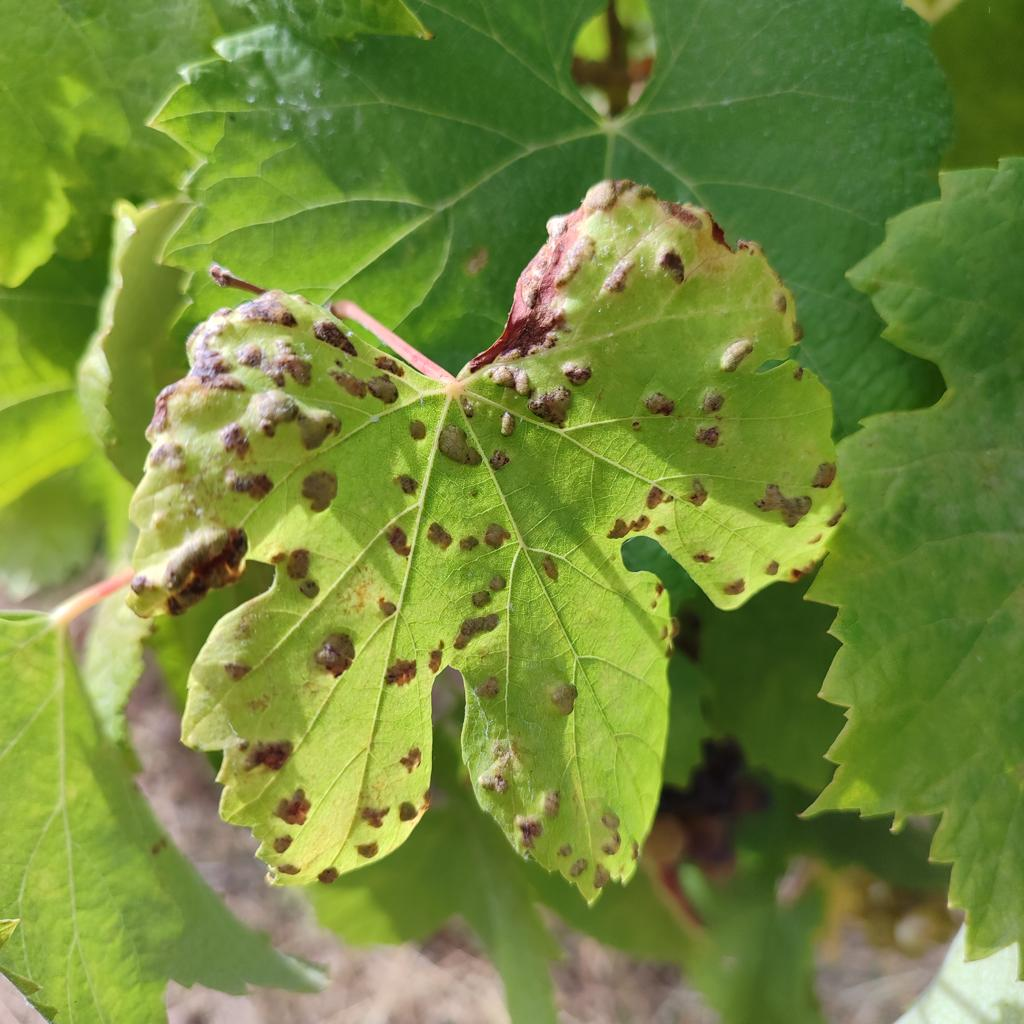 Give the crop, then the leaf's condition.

grapevine, erineum mite
